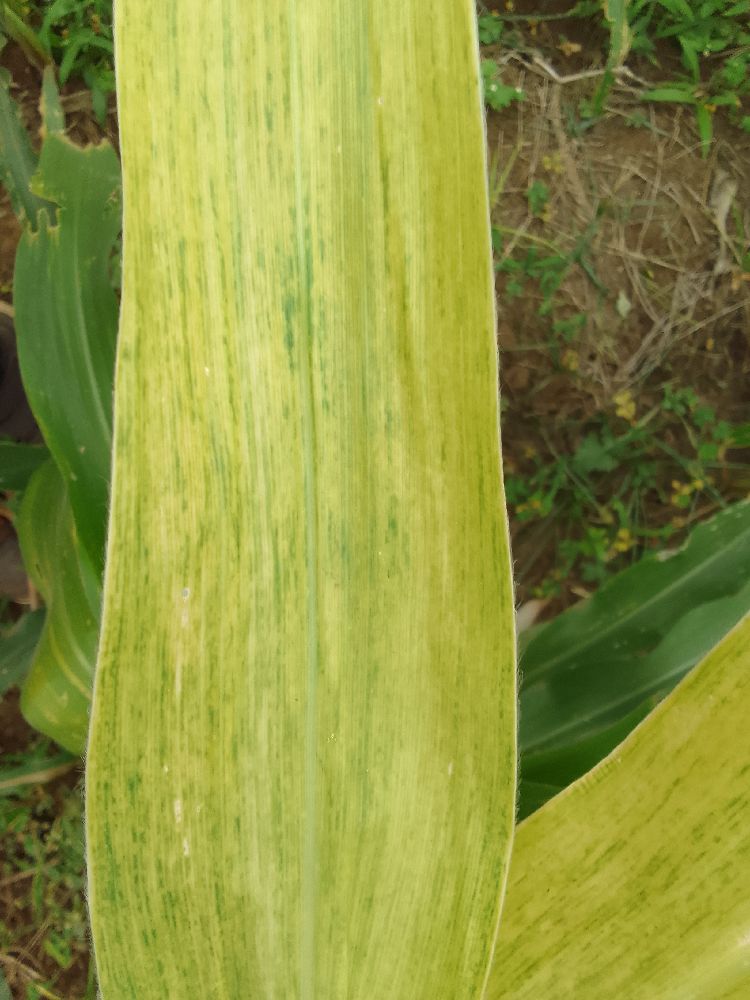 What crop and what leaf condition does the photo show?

maize, maize lethal necrosis
